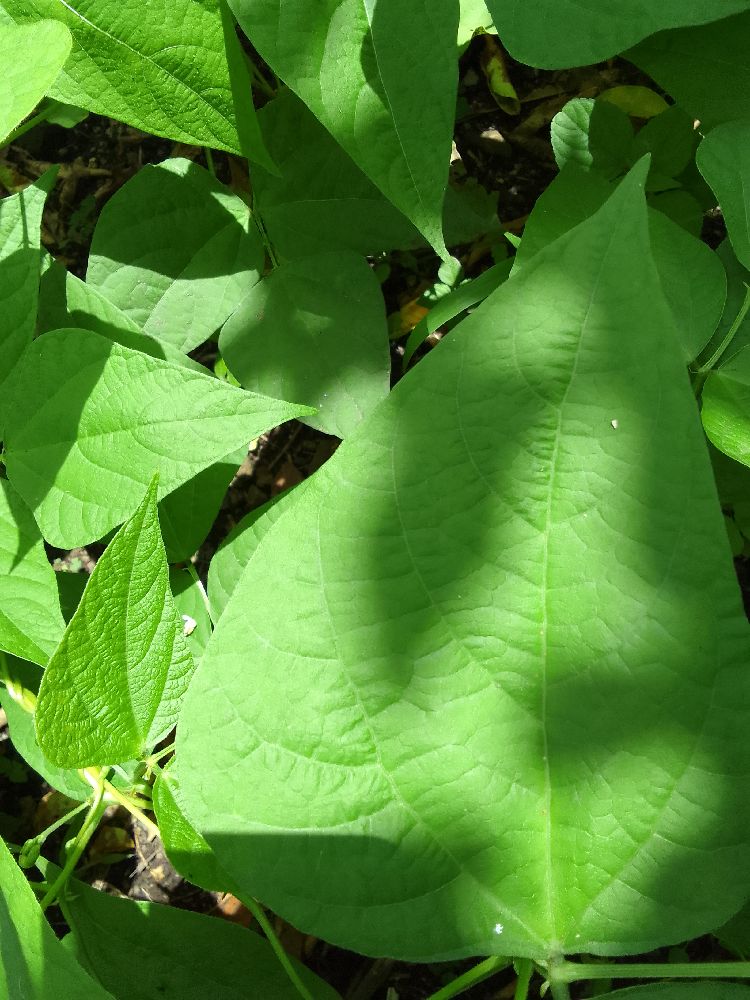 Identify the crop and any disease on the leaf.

common bean, healthy
